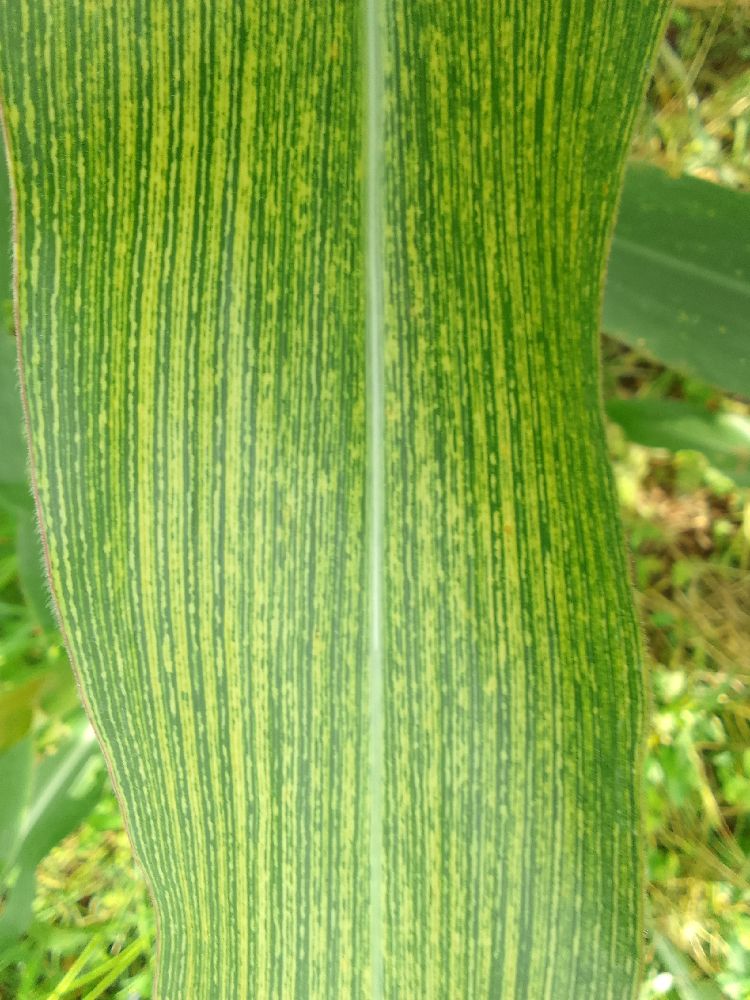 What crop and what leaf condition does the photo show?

maize, maize streak virus
